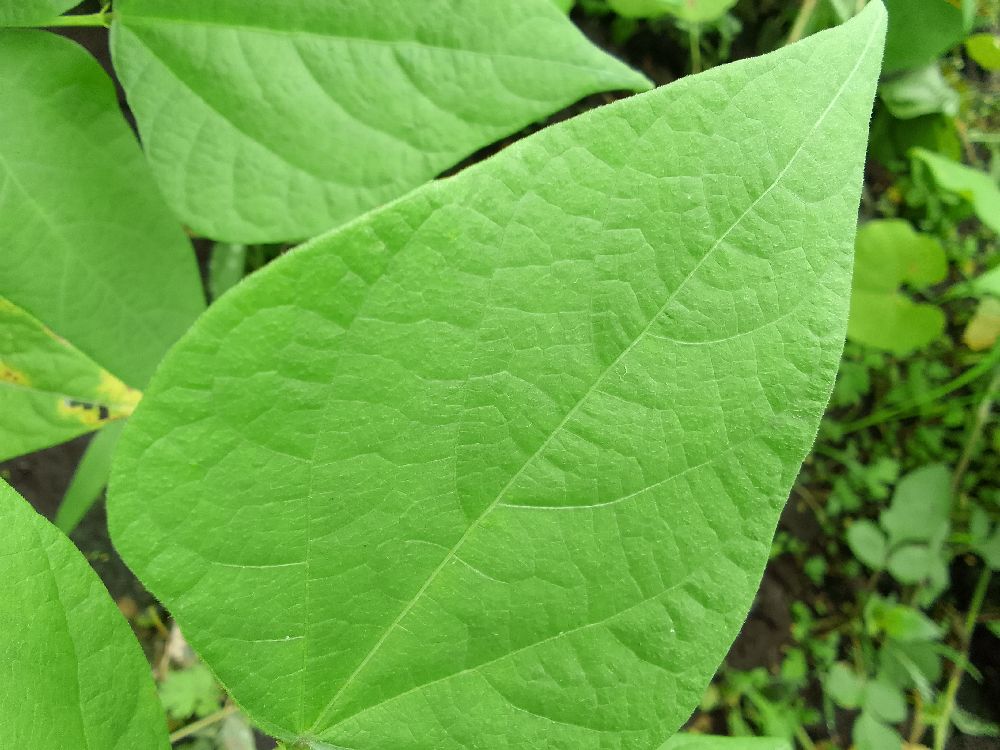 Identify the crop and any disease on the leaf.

common bean, healthy
